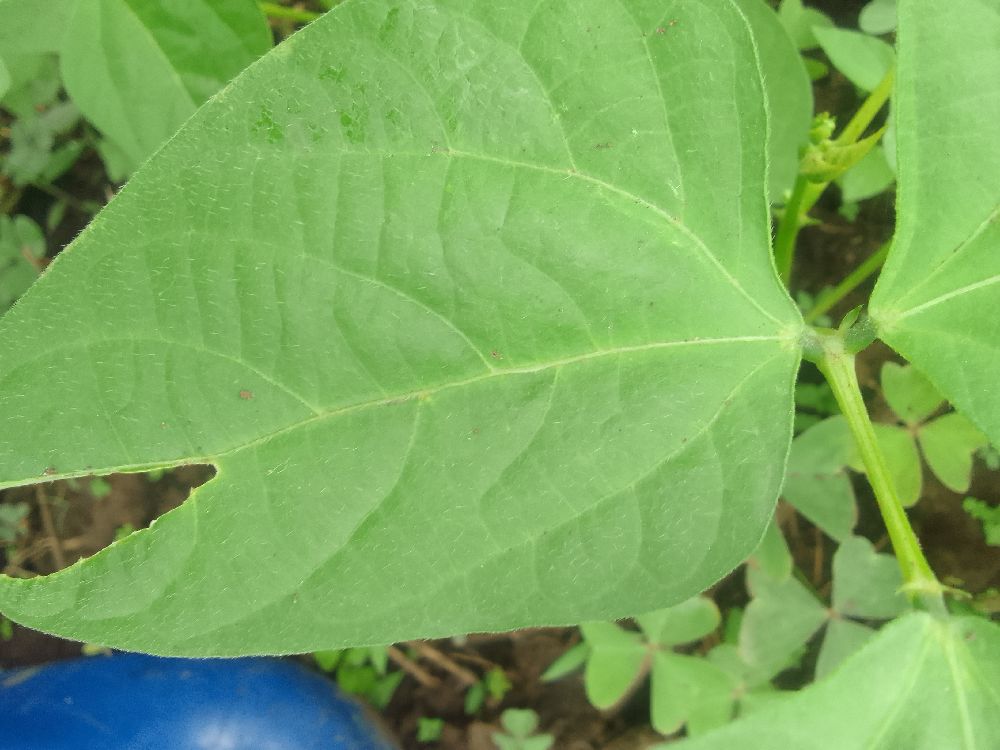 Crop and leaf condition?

common bean, healthy
